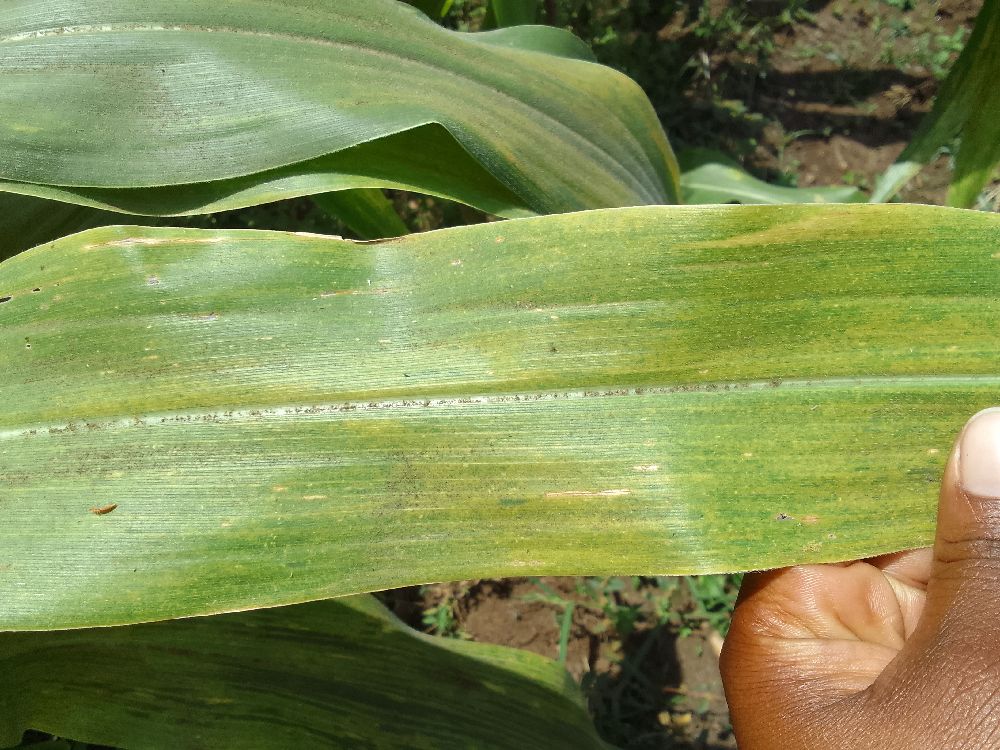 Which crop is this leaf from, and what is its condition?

maize, maize lethal necrosis
